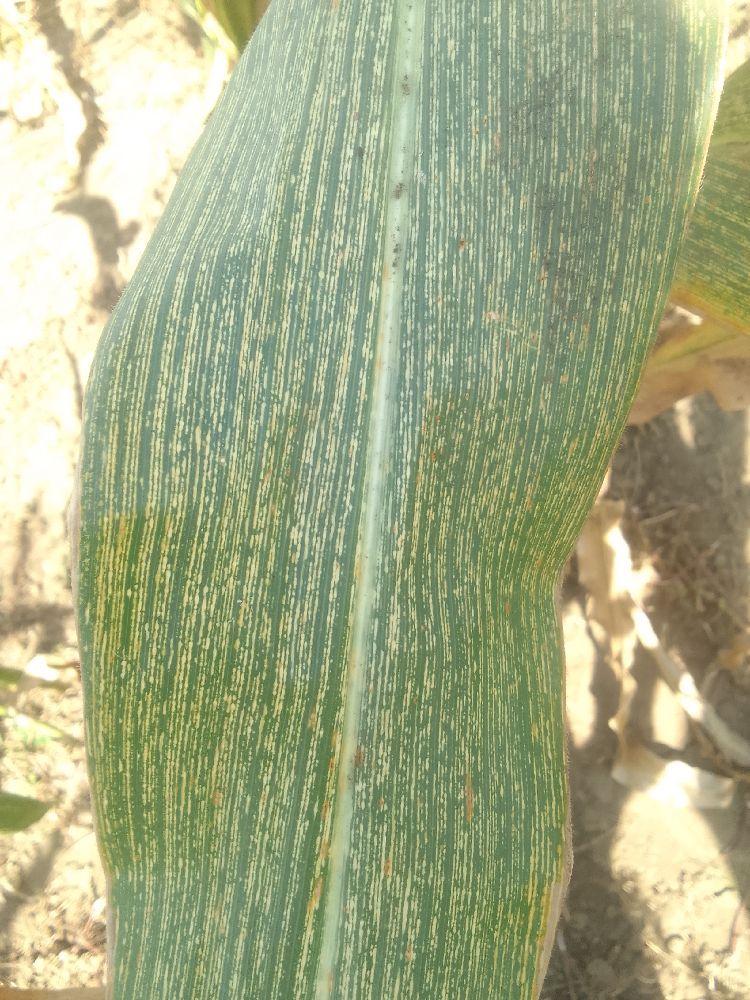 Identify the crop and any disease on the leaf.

maize, maize streak virus
